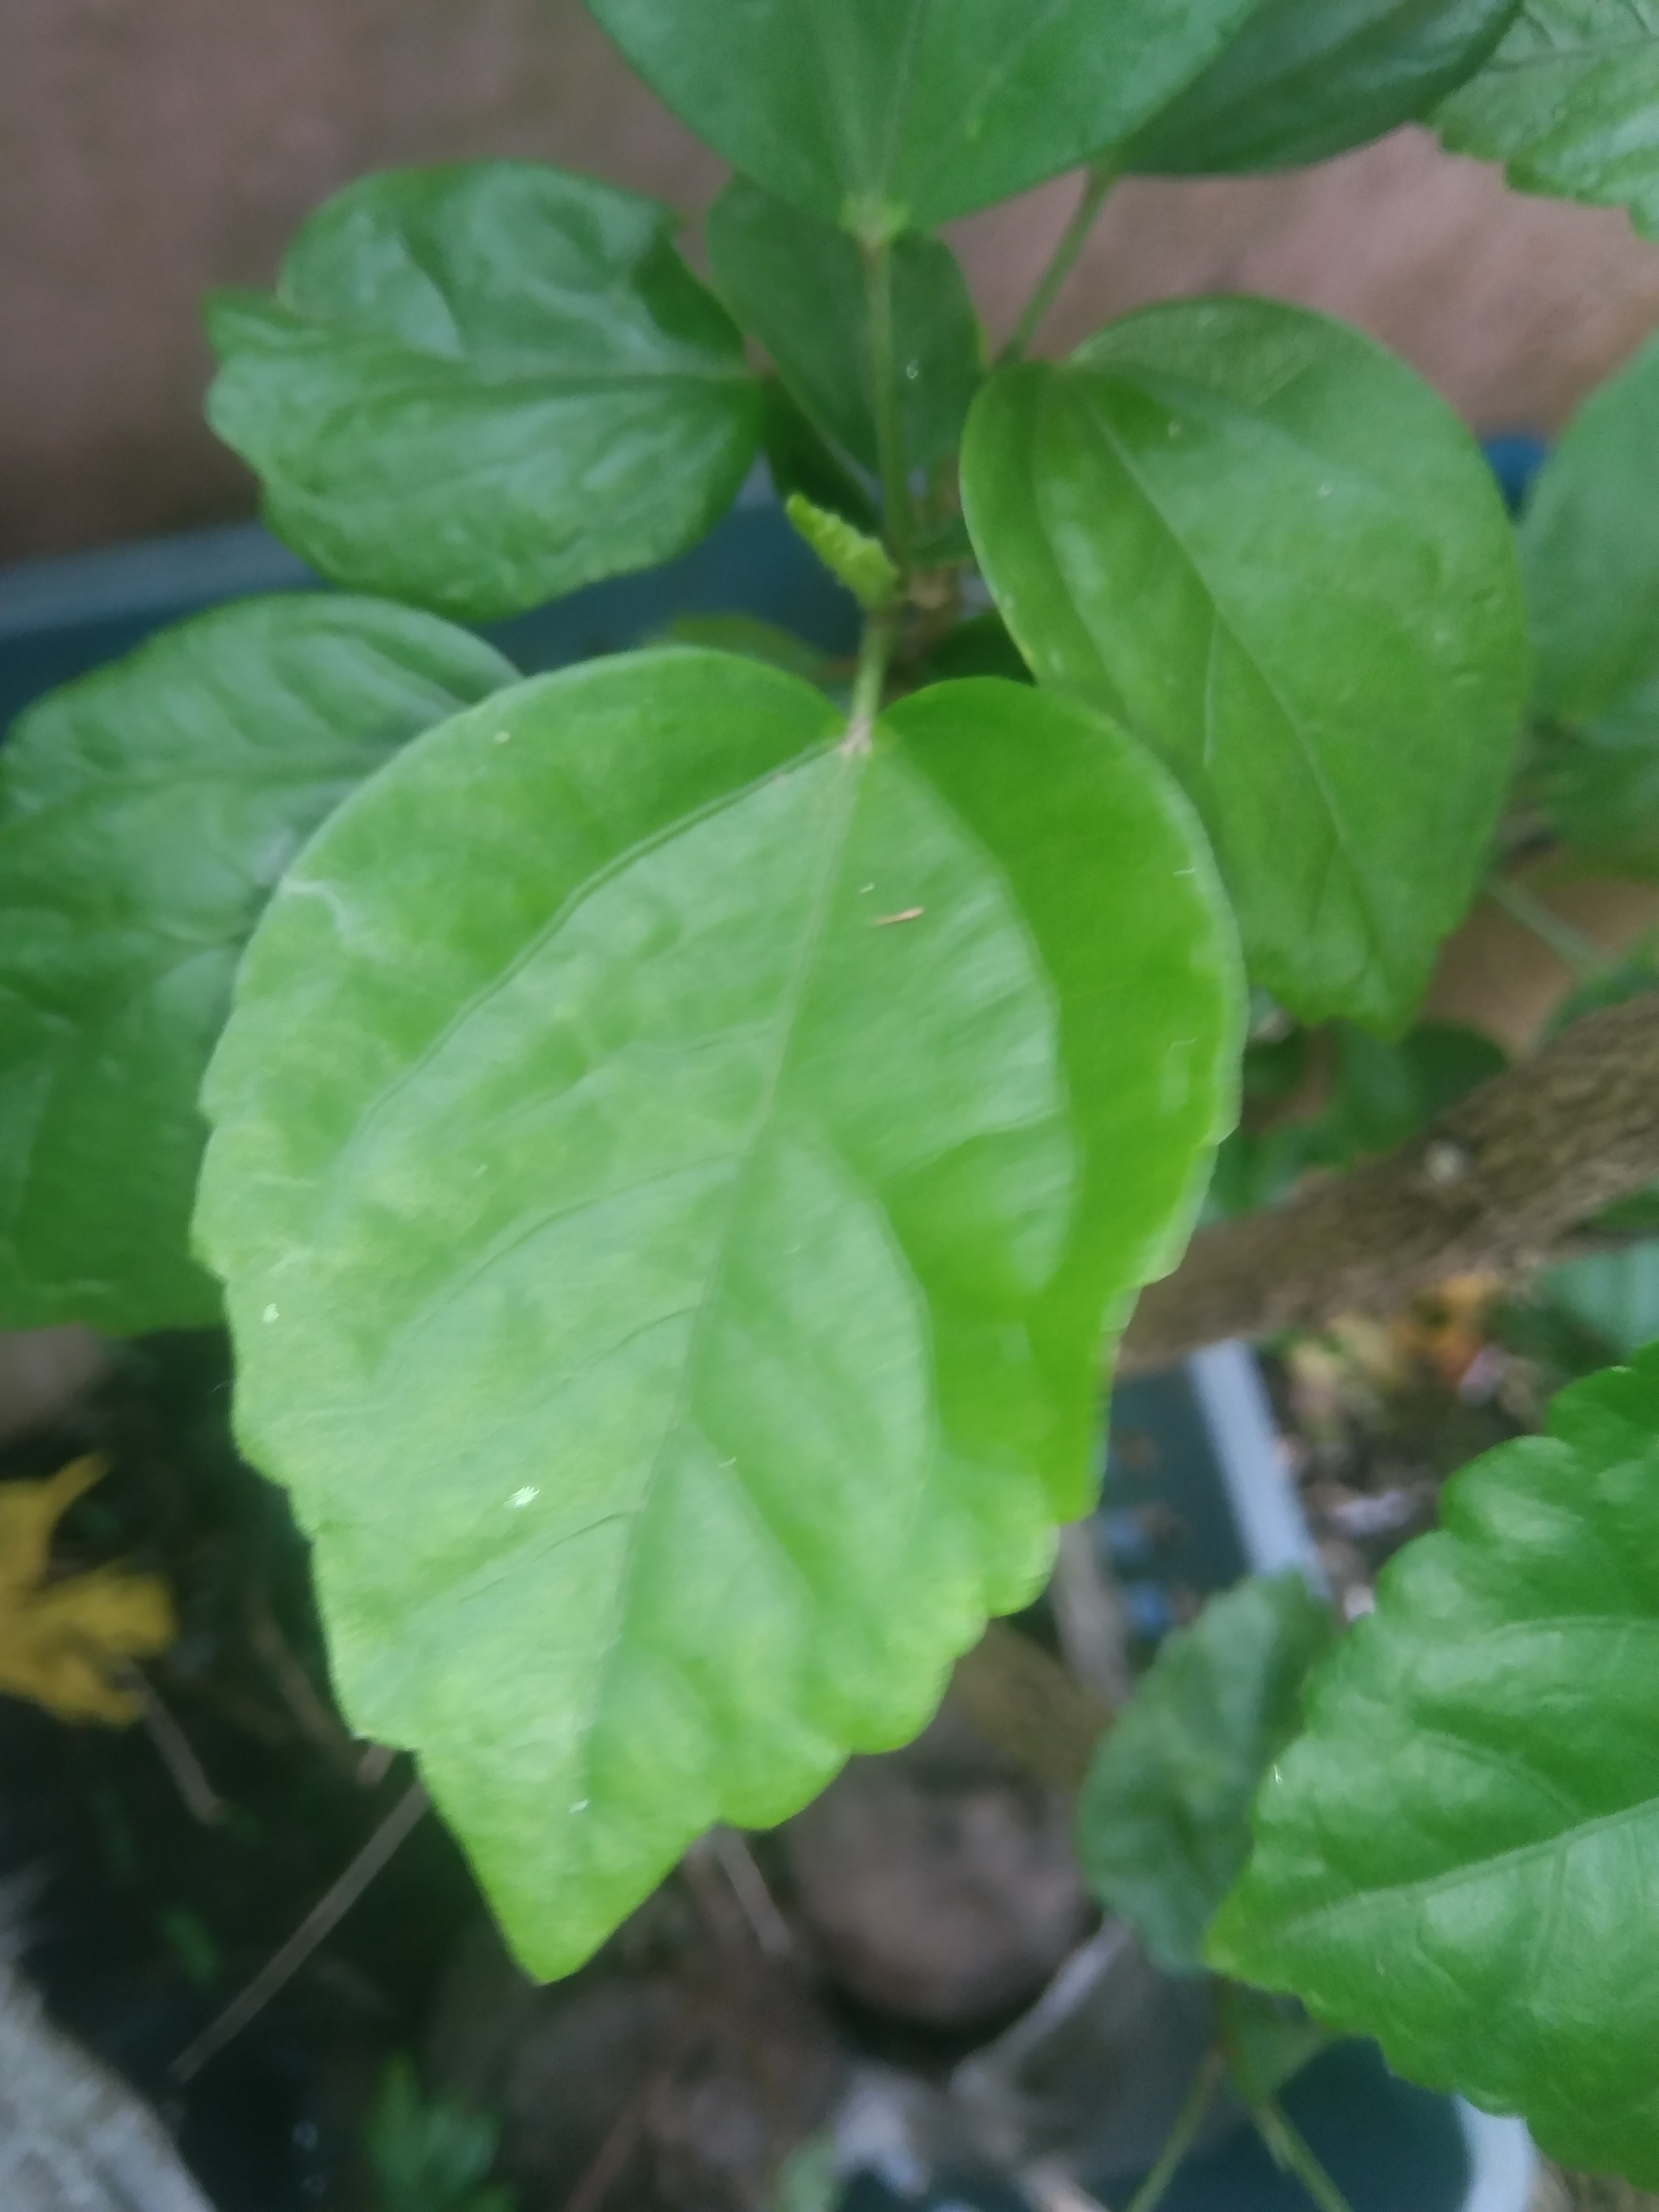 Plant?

hibiscus
